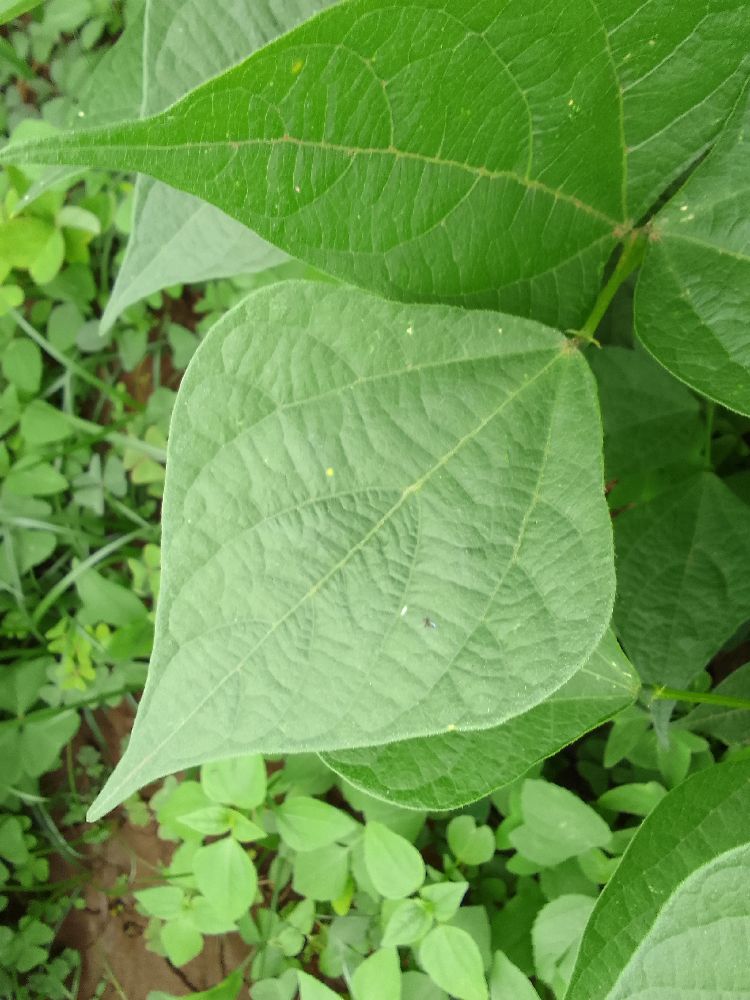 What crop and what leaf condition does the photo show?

common bean, healthy
